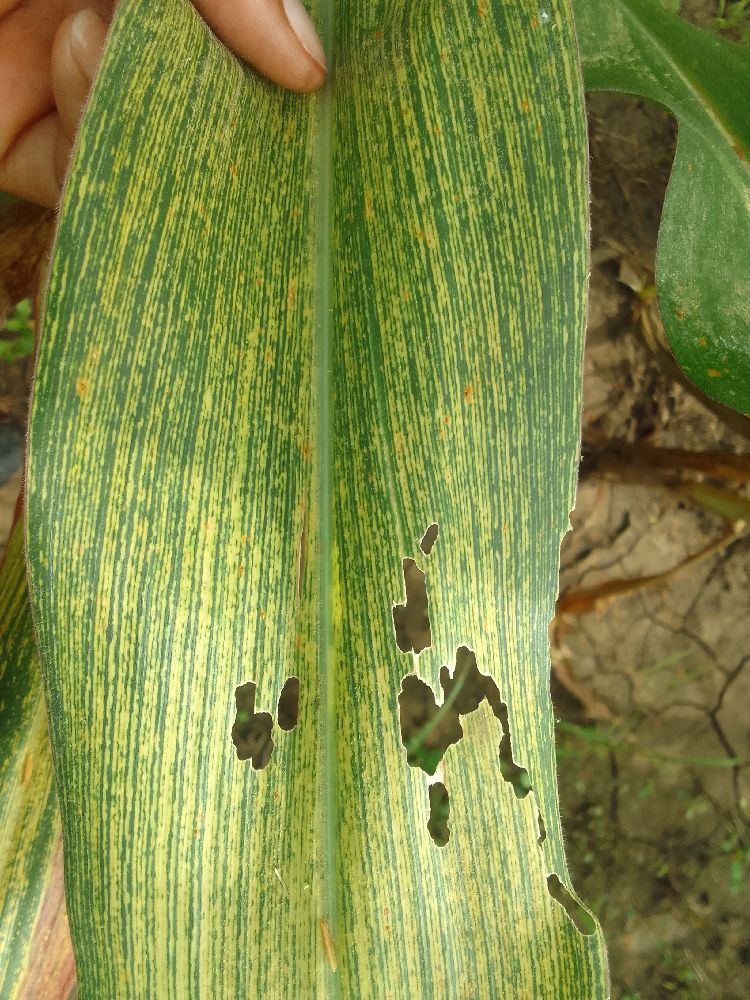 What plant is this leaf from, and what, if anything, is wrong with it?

maize, maize streak virus
